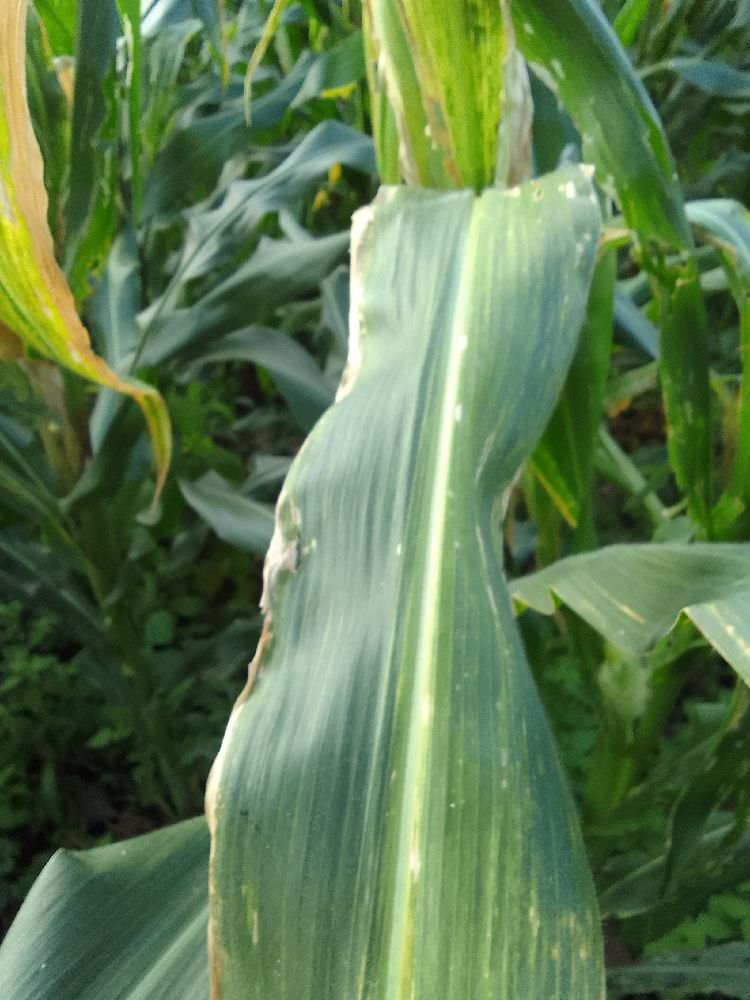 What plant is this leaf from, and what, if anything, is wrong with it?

maize, maize lethal necrosis
